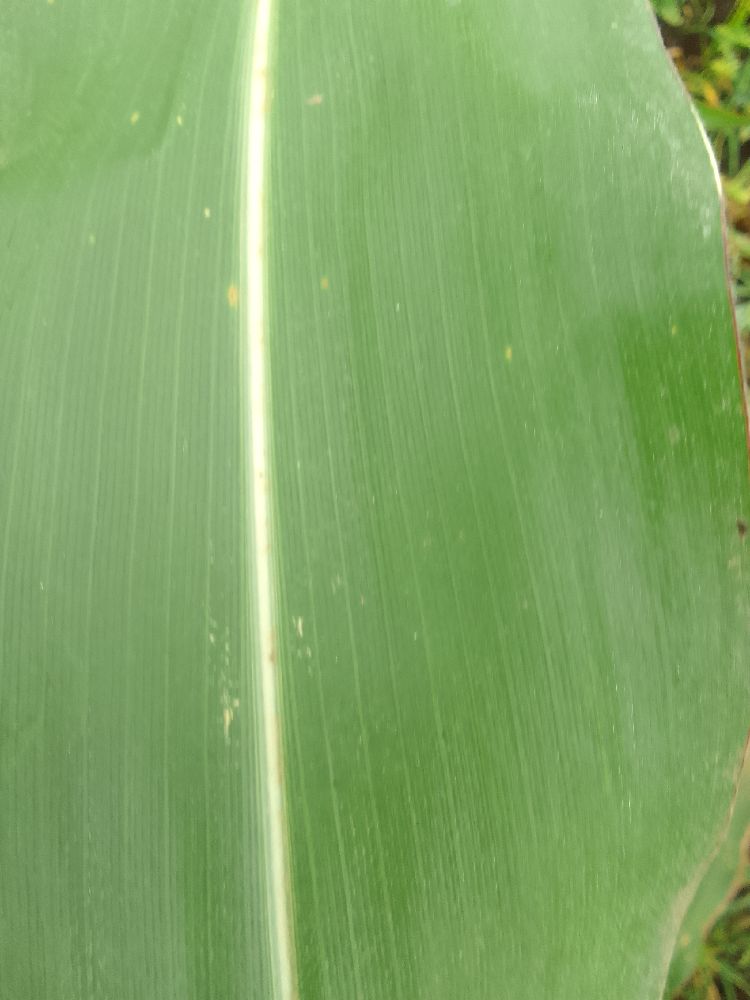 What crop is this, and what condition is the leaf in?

maize, healthy
